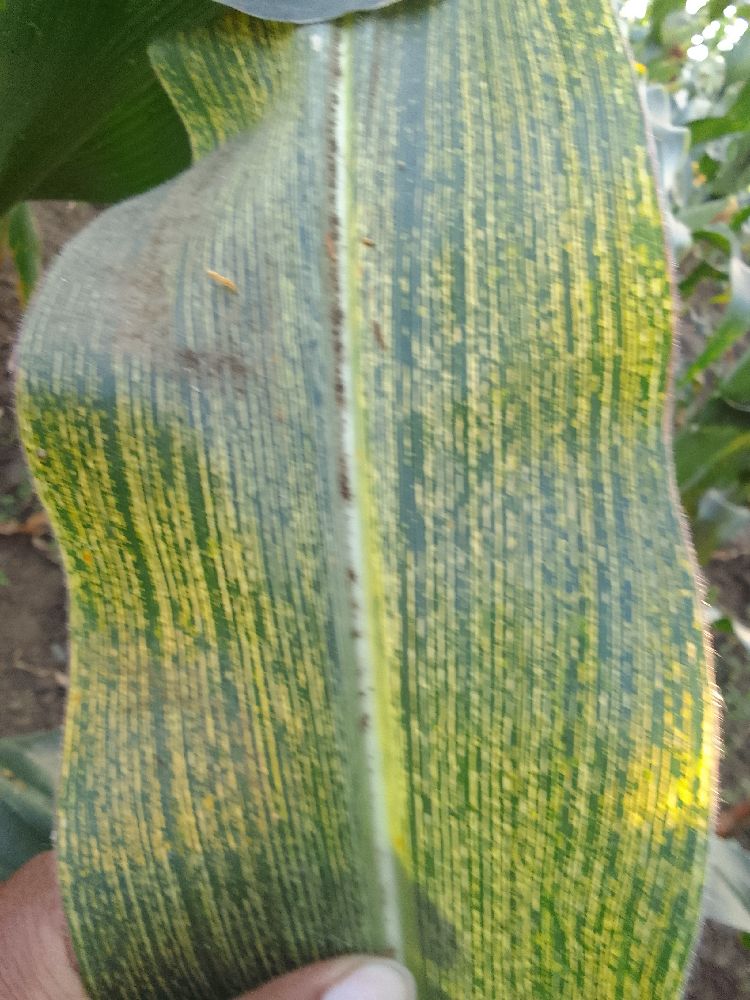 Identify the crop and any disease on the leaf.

maize, maize streak virus
